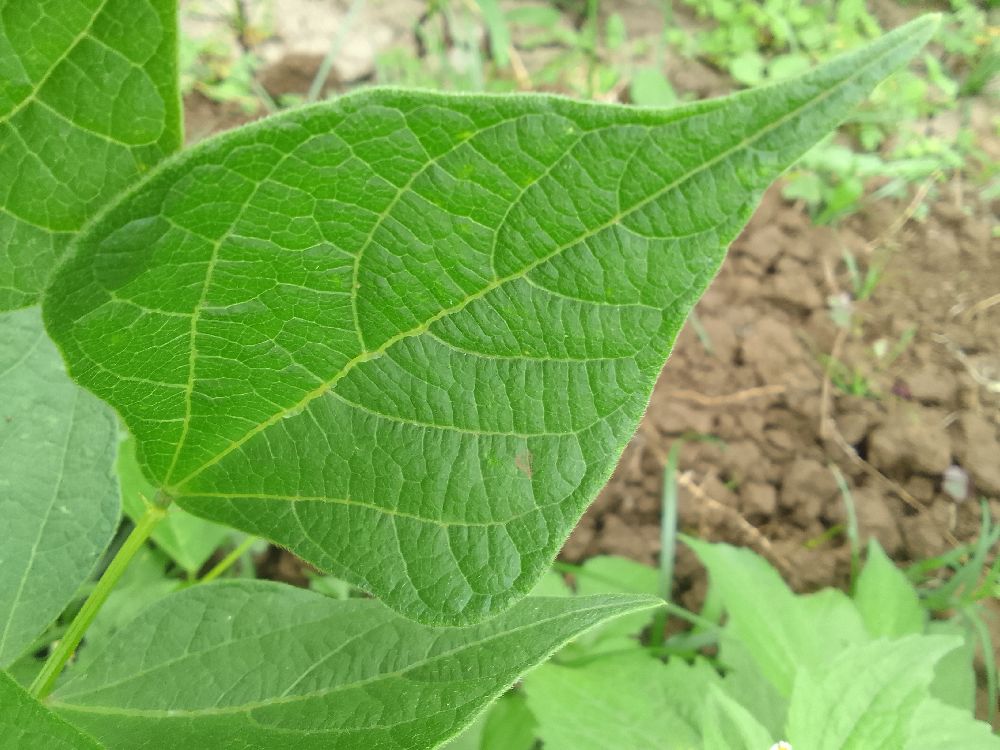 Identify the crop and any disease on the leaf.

common bean, healthy
